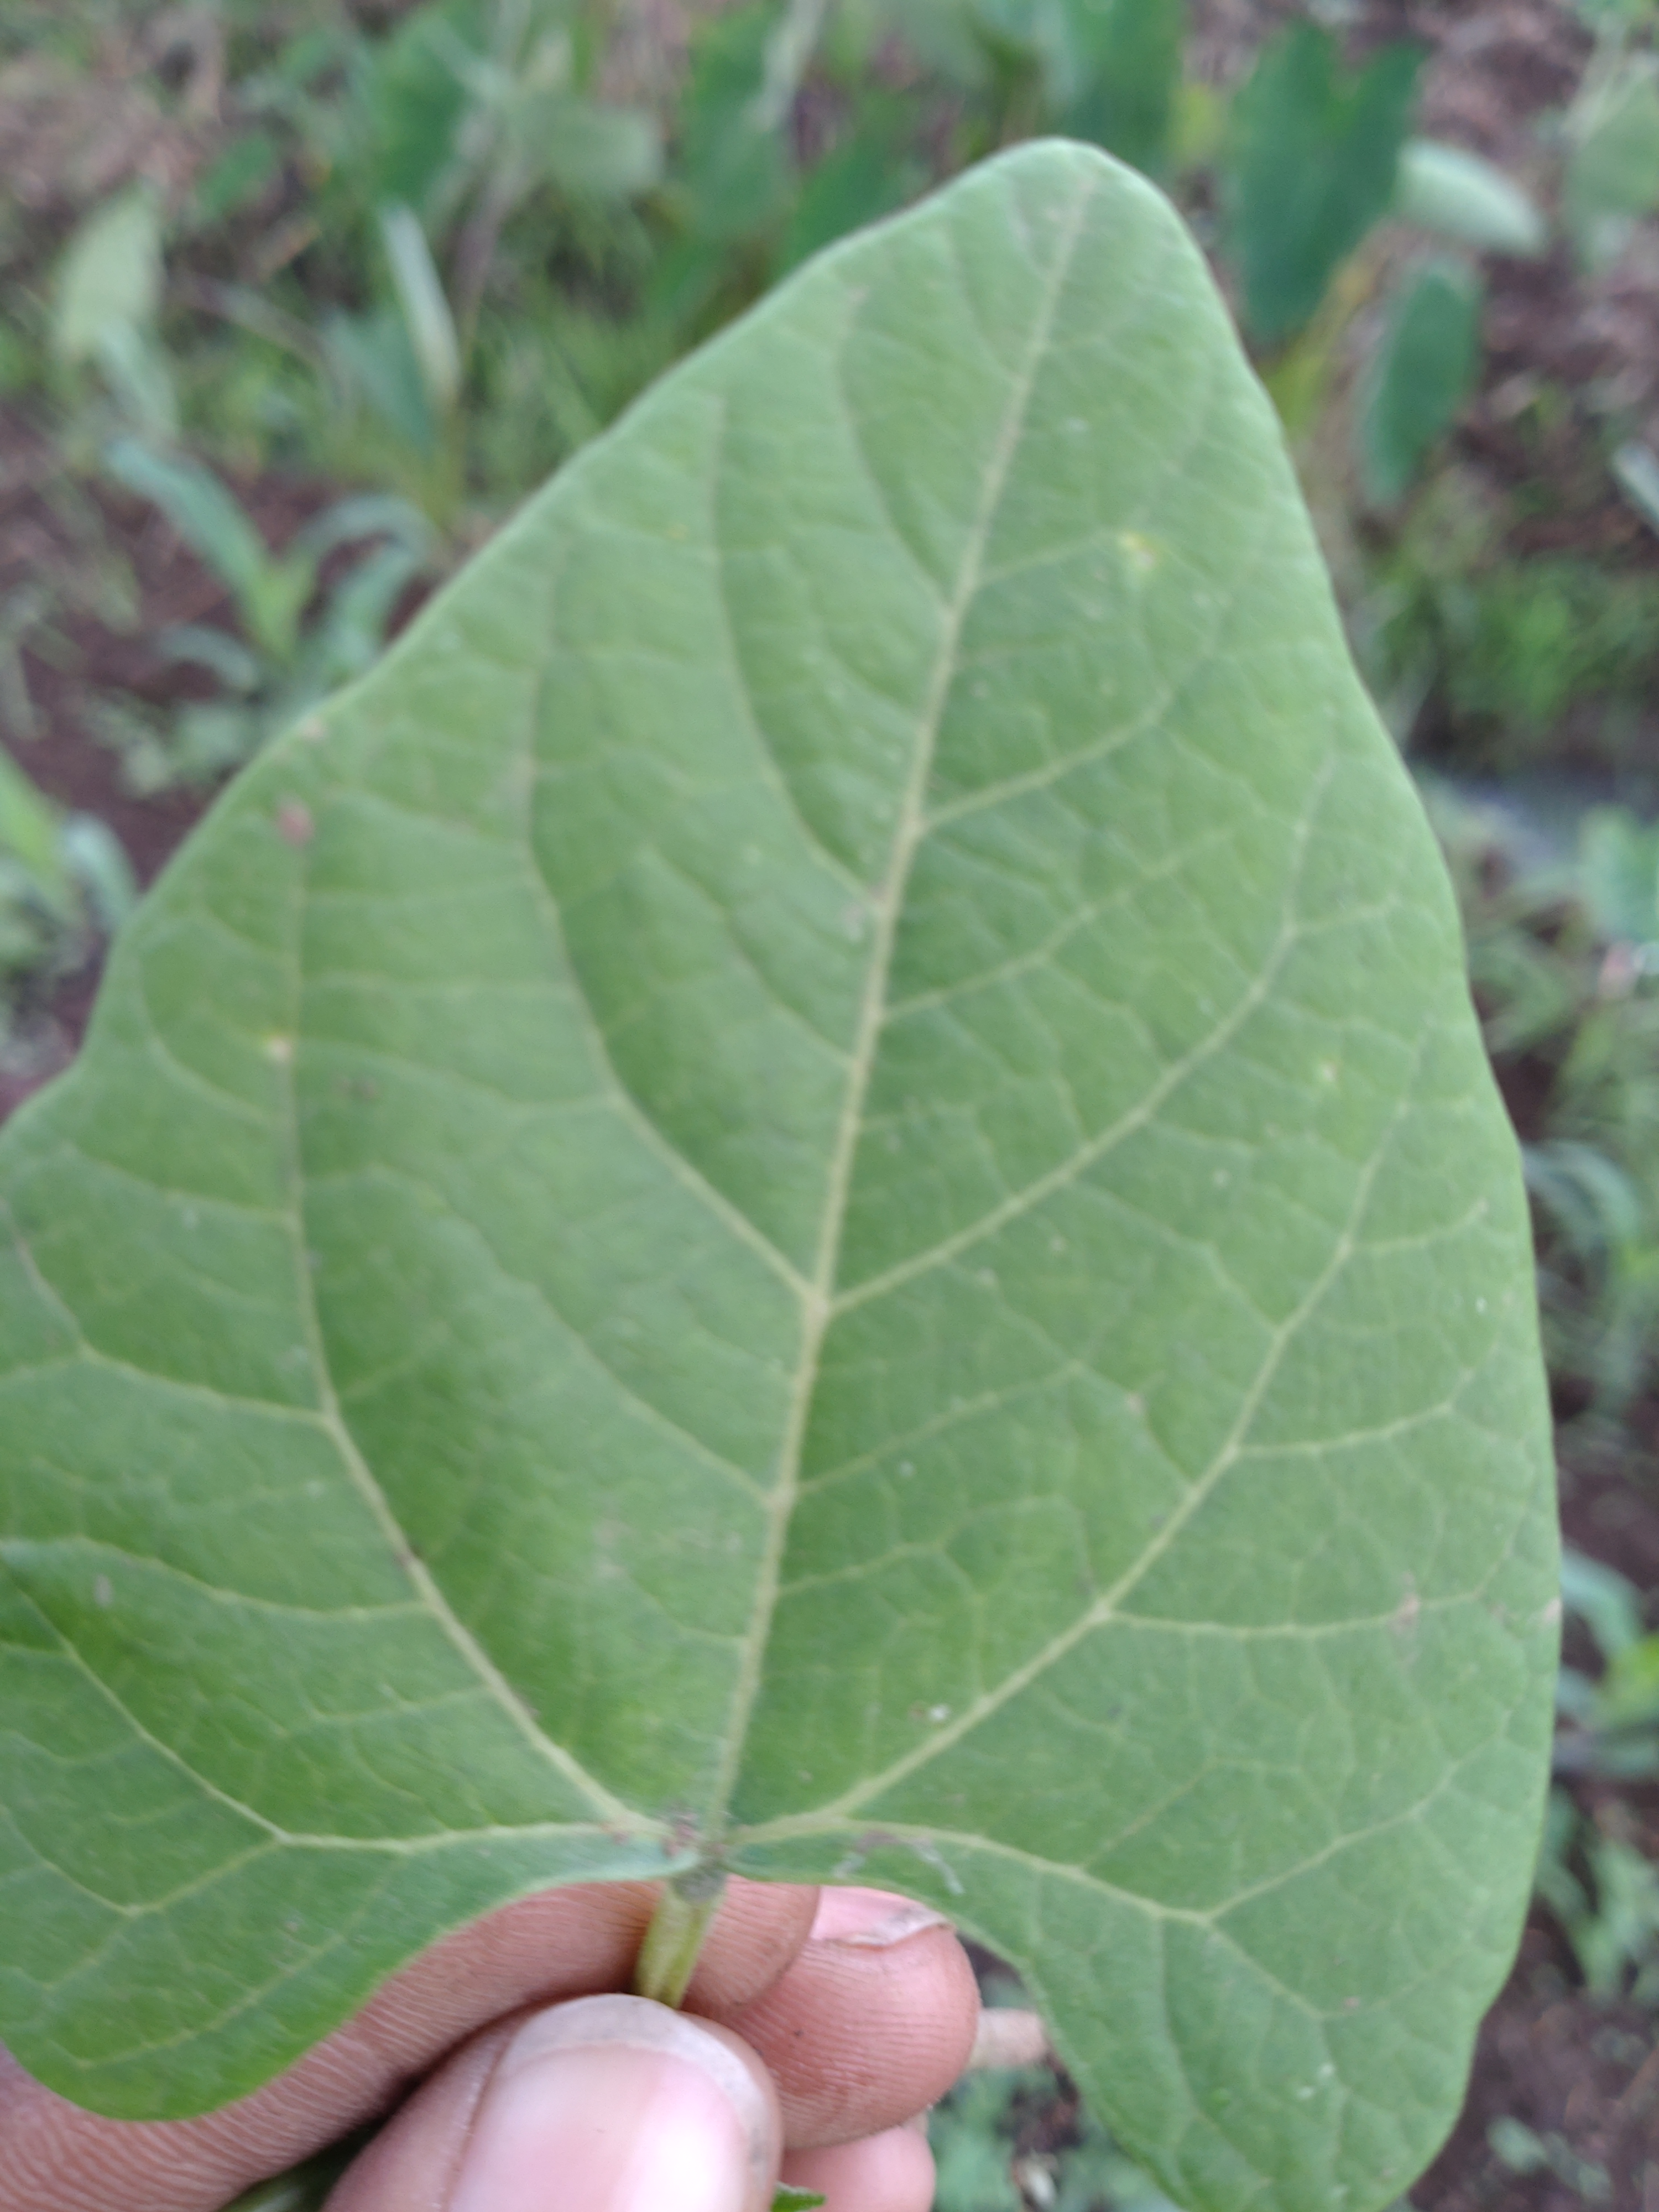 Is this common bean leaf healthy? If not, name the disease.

healthy
